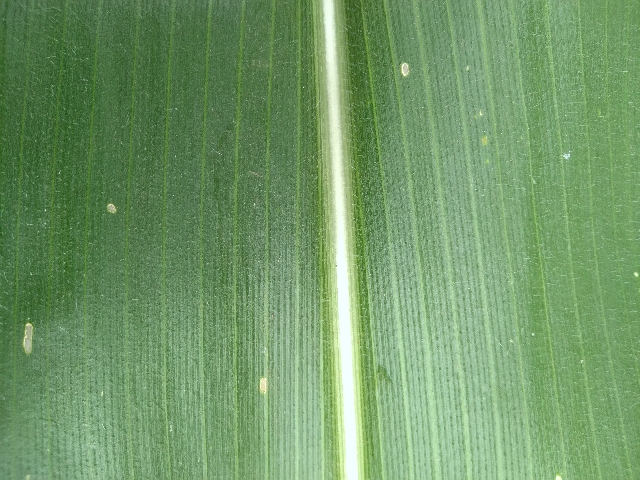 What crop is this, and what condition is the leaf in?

maize, healthy
